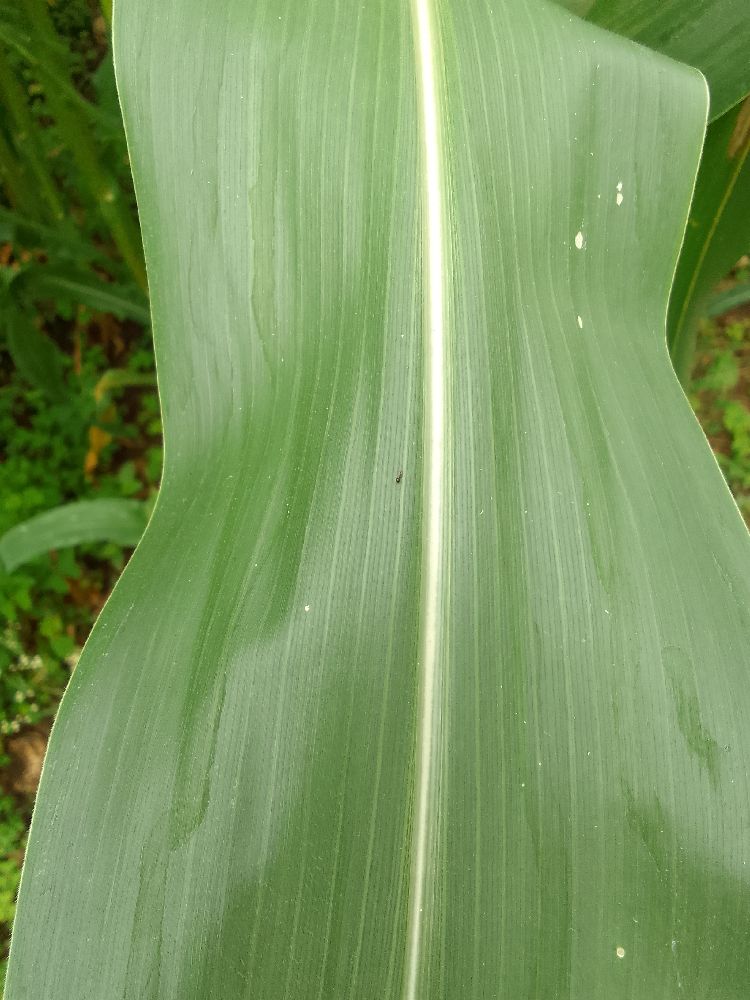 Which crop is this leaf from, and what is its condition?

maize, healthy
